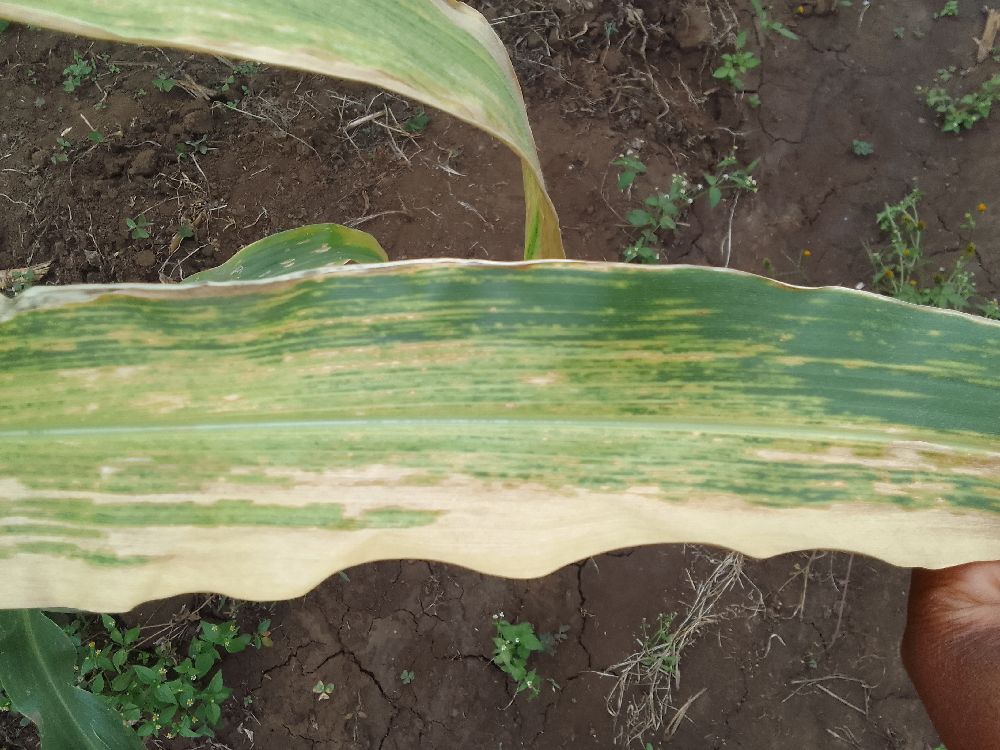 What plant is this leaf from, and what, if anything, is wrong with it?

maize, maize lethal necrosis
